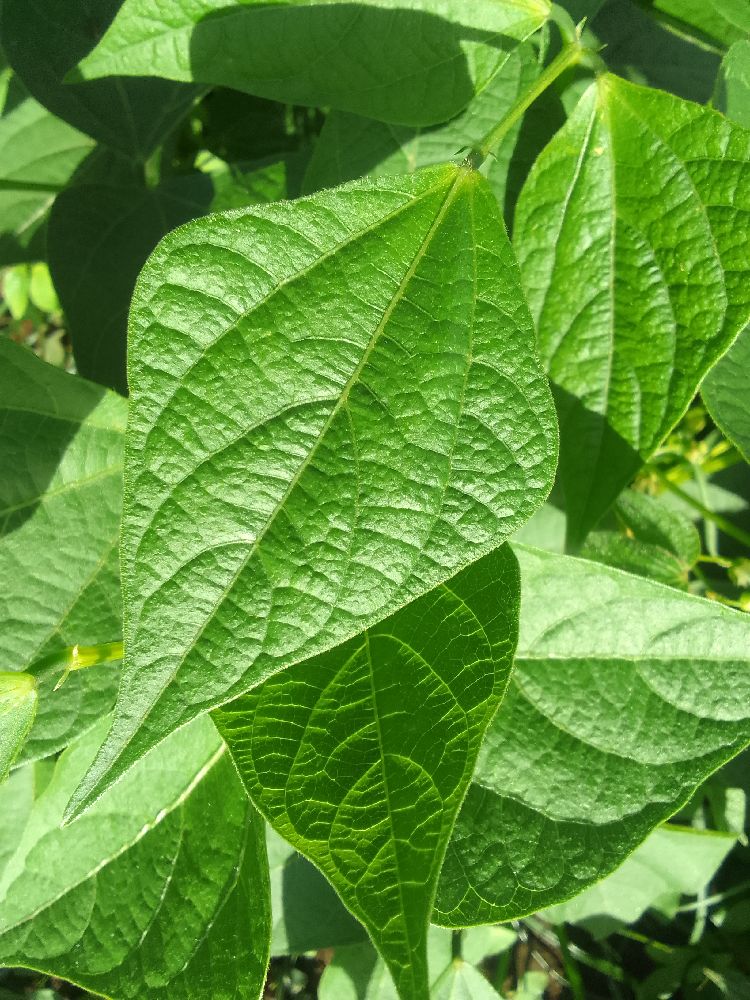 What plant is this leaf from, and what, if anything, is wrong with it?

common bean, healthy
